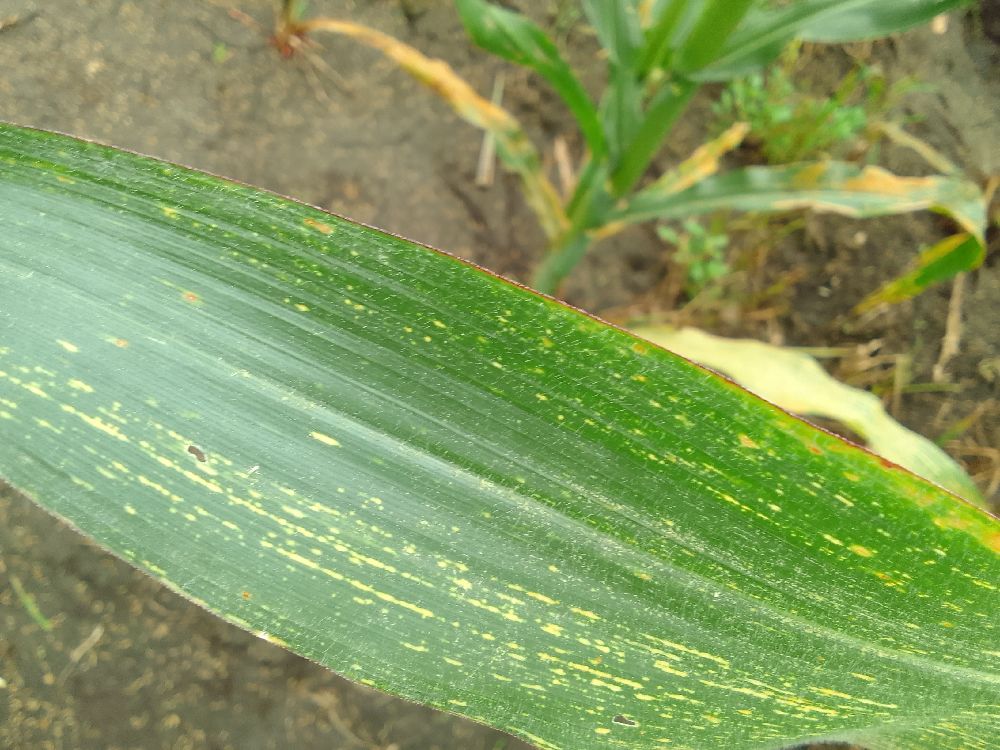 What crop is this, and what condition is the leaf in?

maize, maize streak virus
